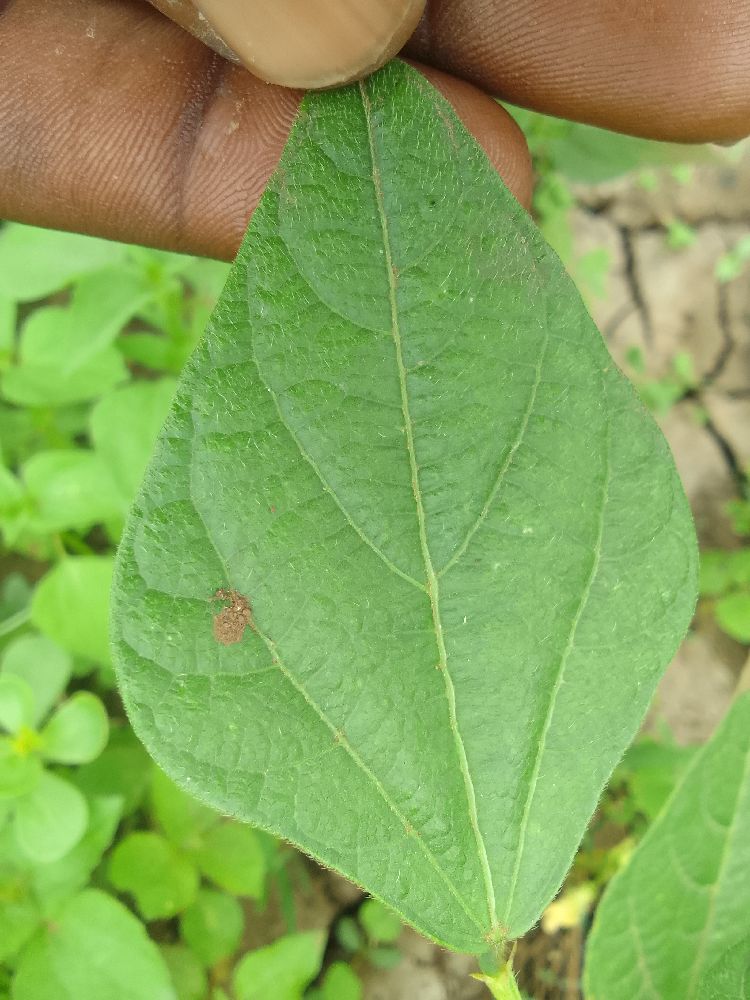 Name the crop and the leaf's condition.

common bean, healthy
